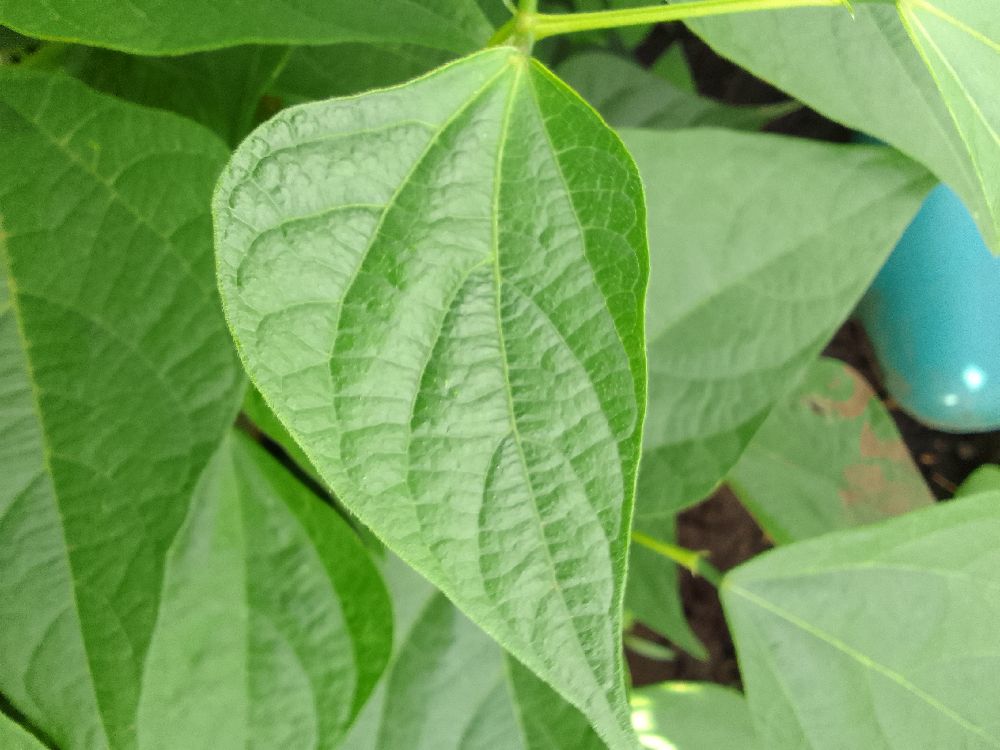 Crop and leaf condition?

common bean, healthy
